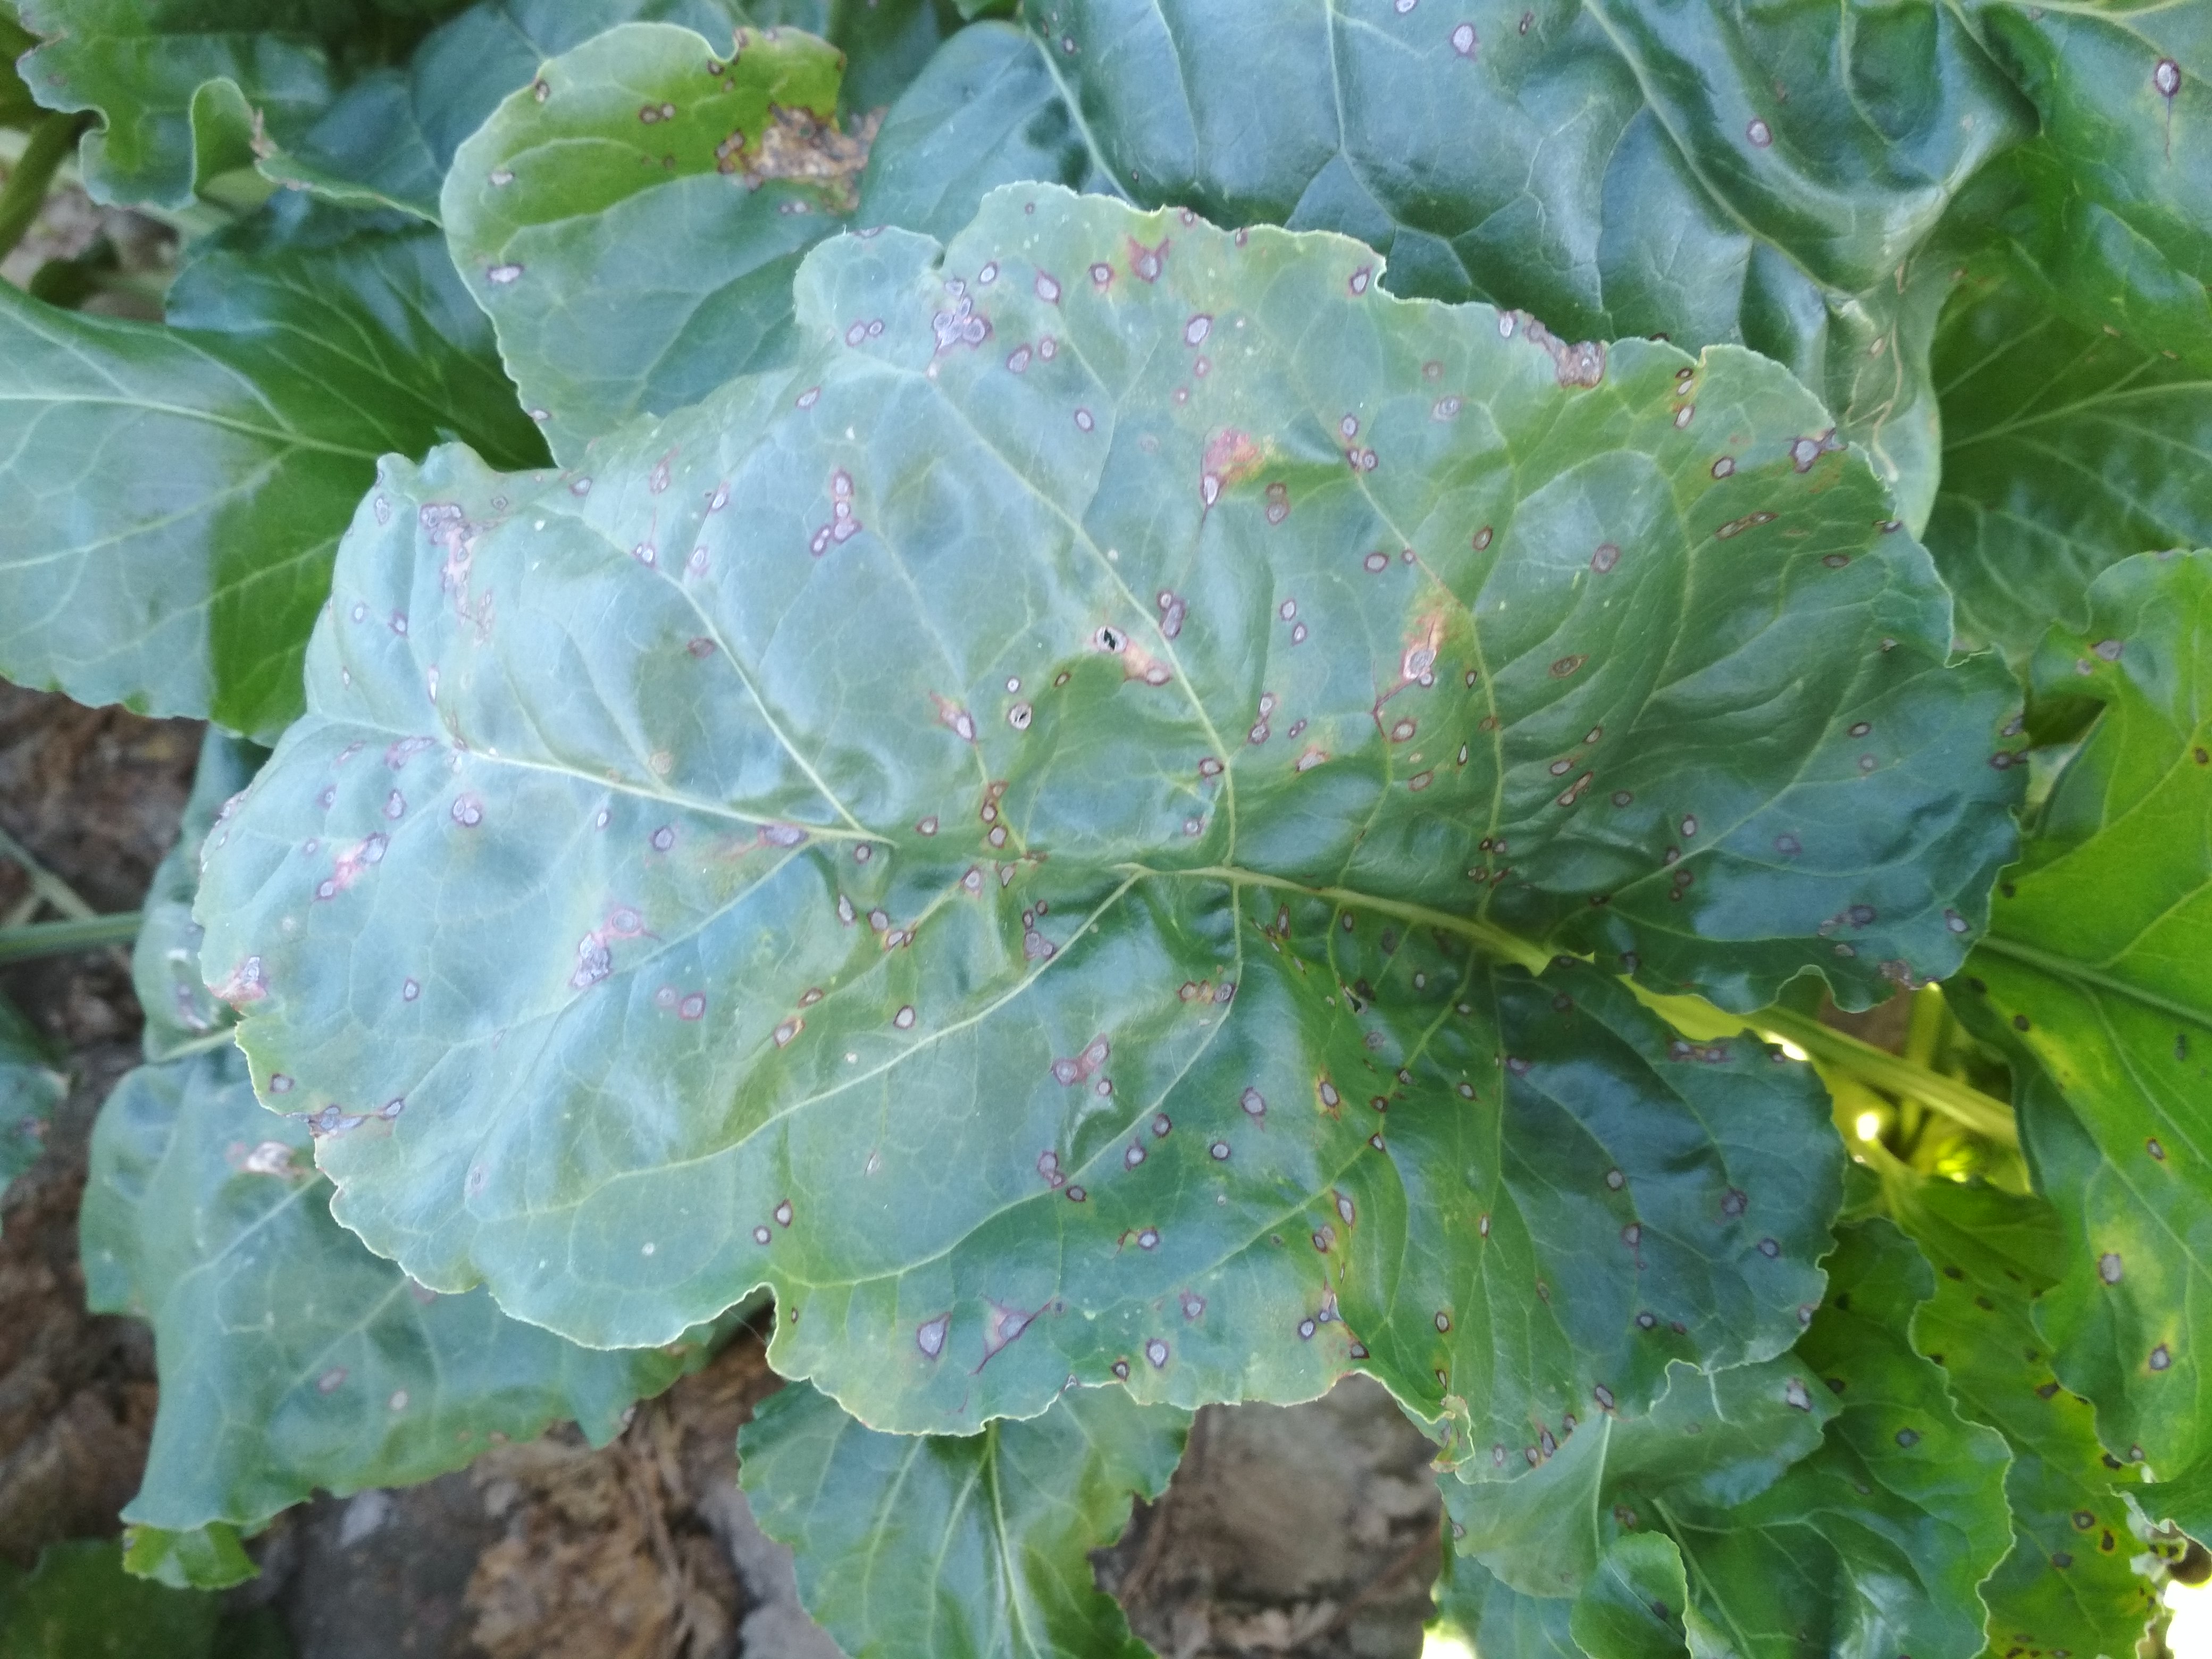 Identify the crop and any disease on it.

beet, cercospora
